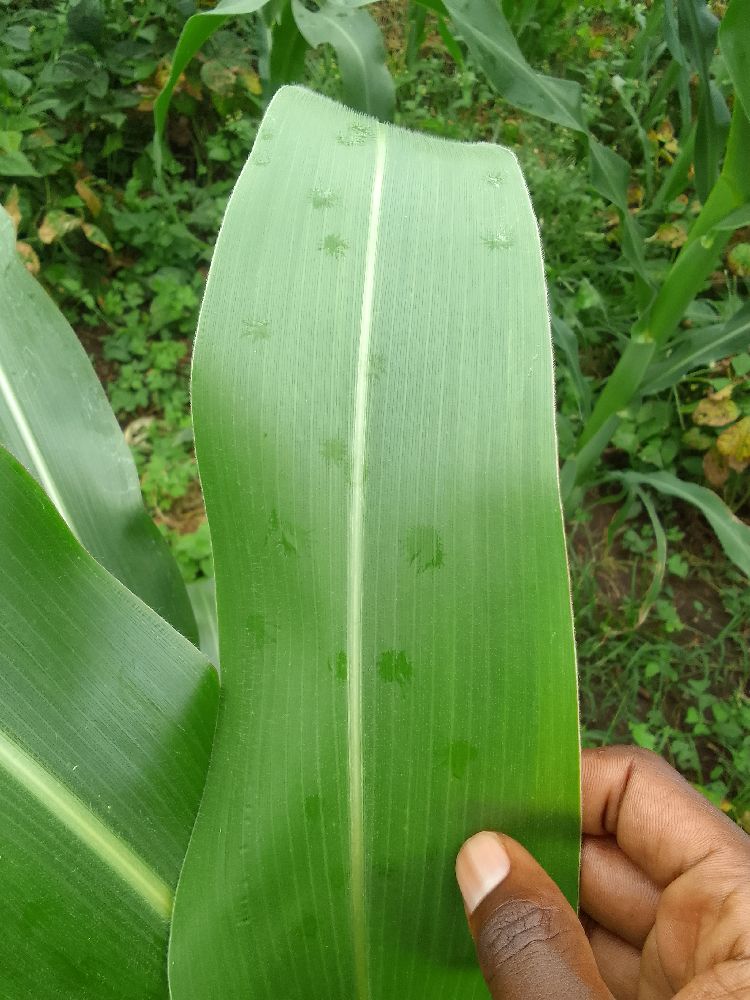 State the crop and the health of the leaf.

maize, healthy
